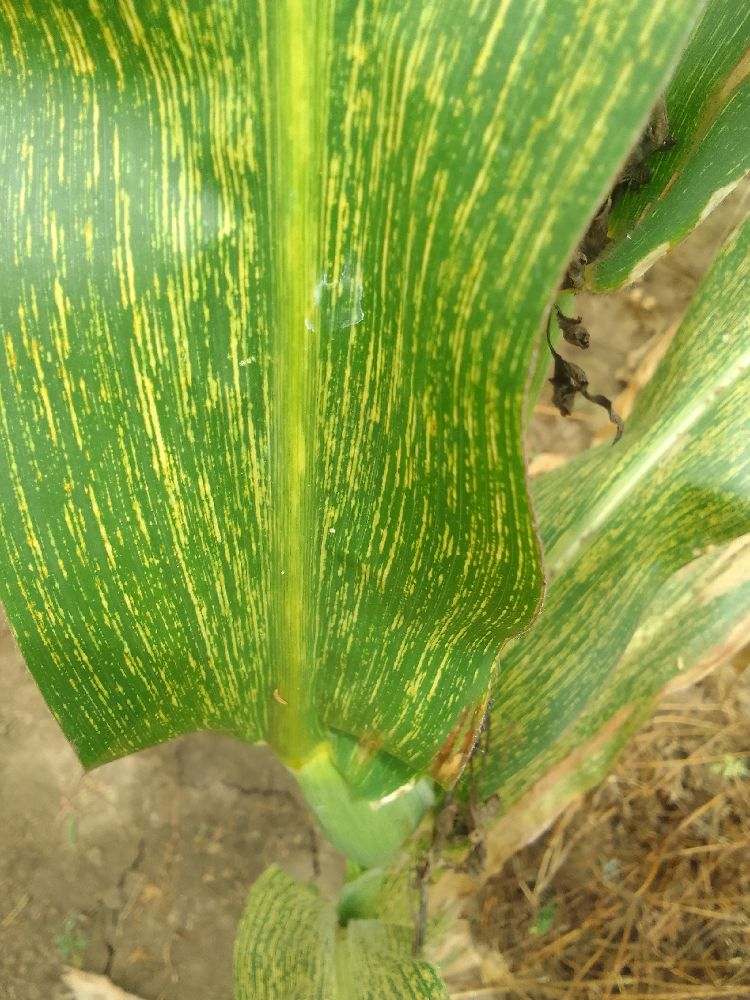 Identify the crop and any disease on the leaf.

maize, maize streak virus
